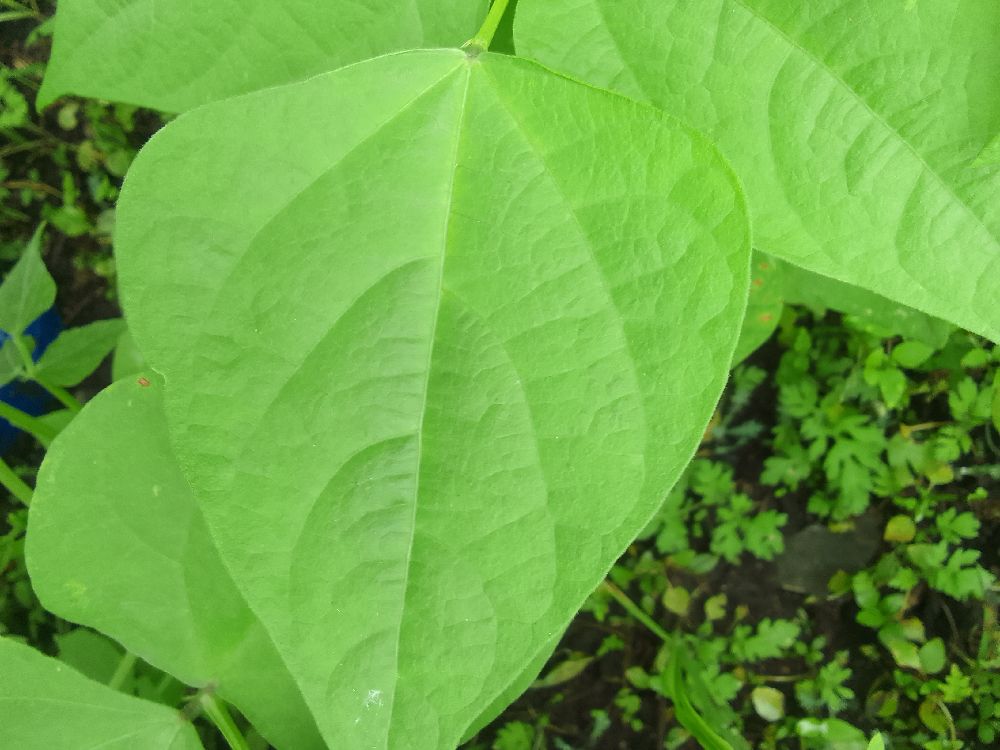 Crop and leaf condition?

common bean, healthy
